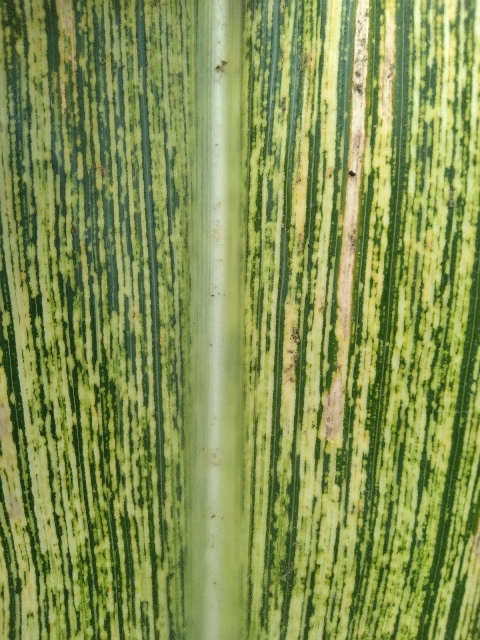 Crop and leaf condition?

maize, maize streak virus
